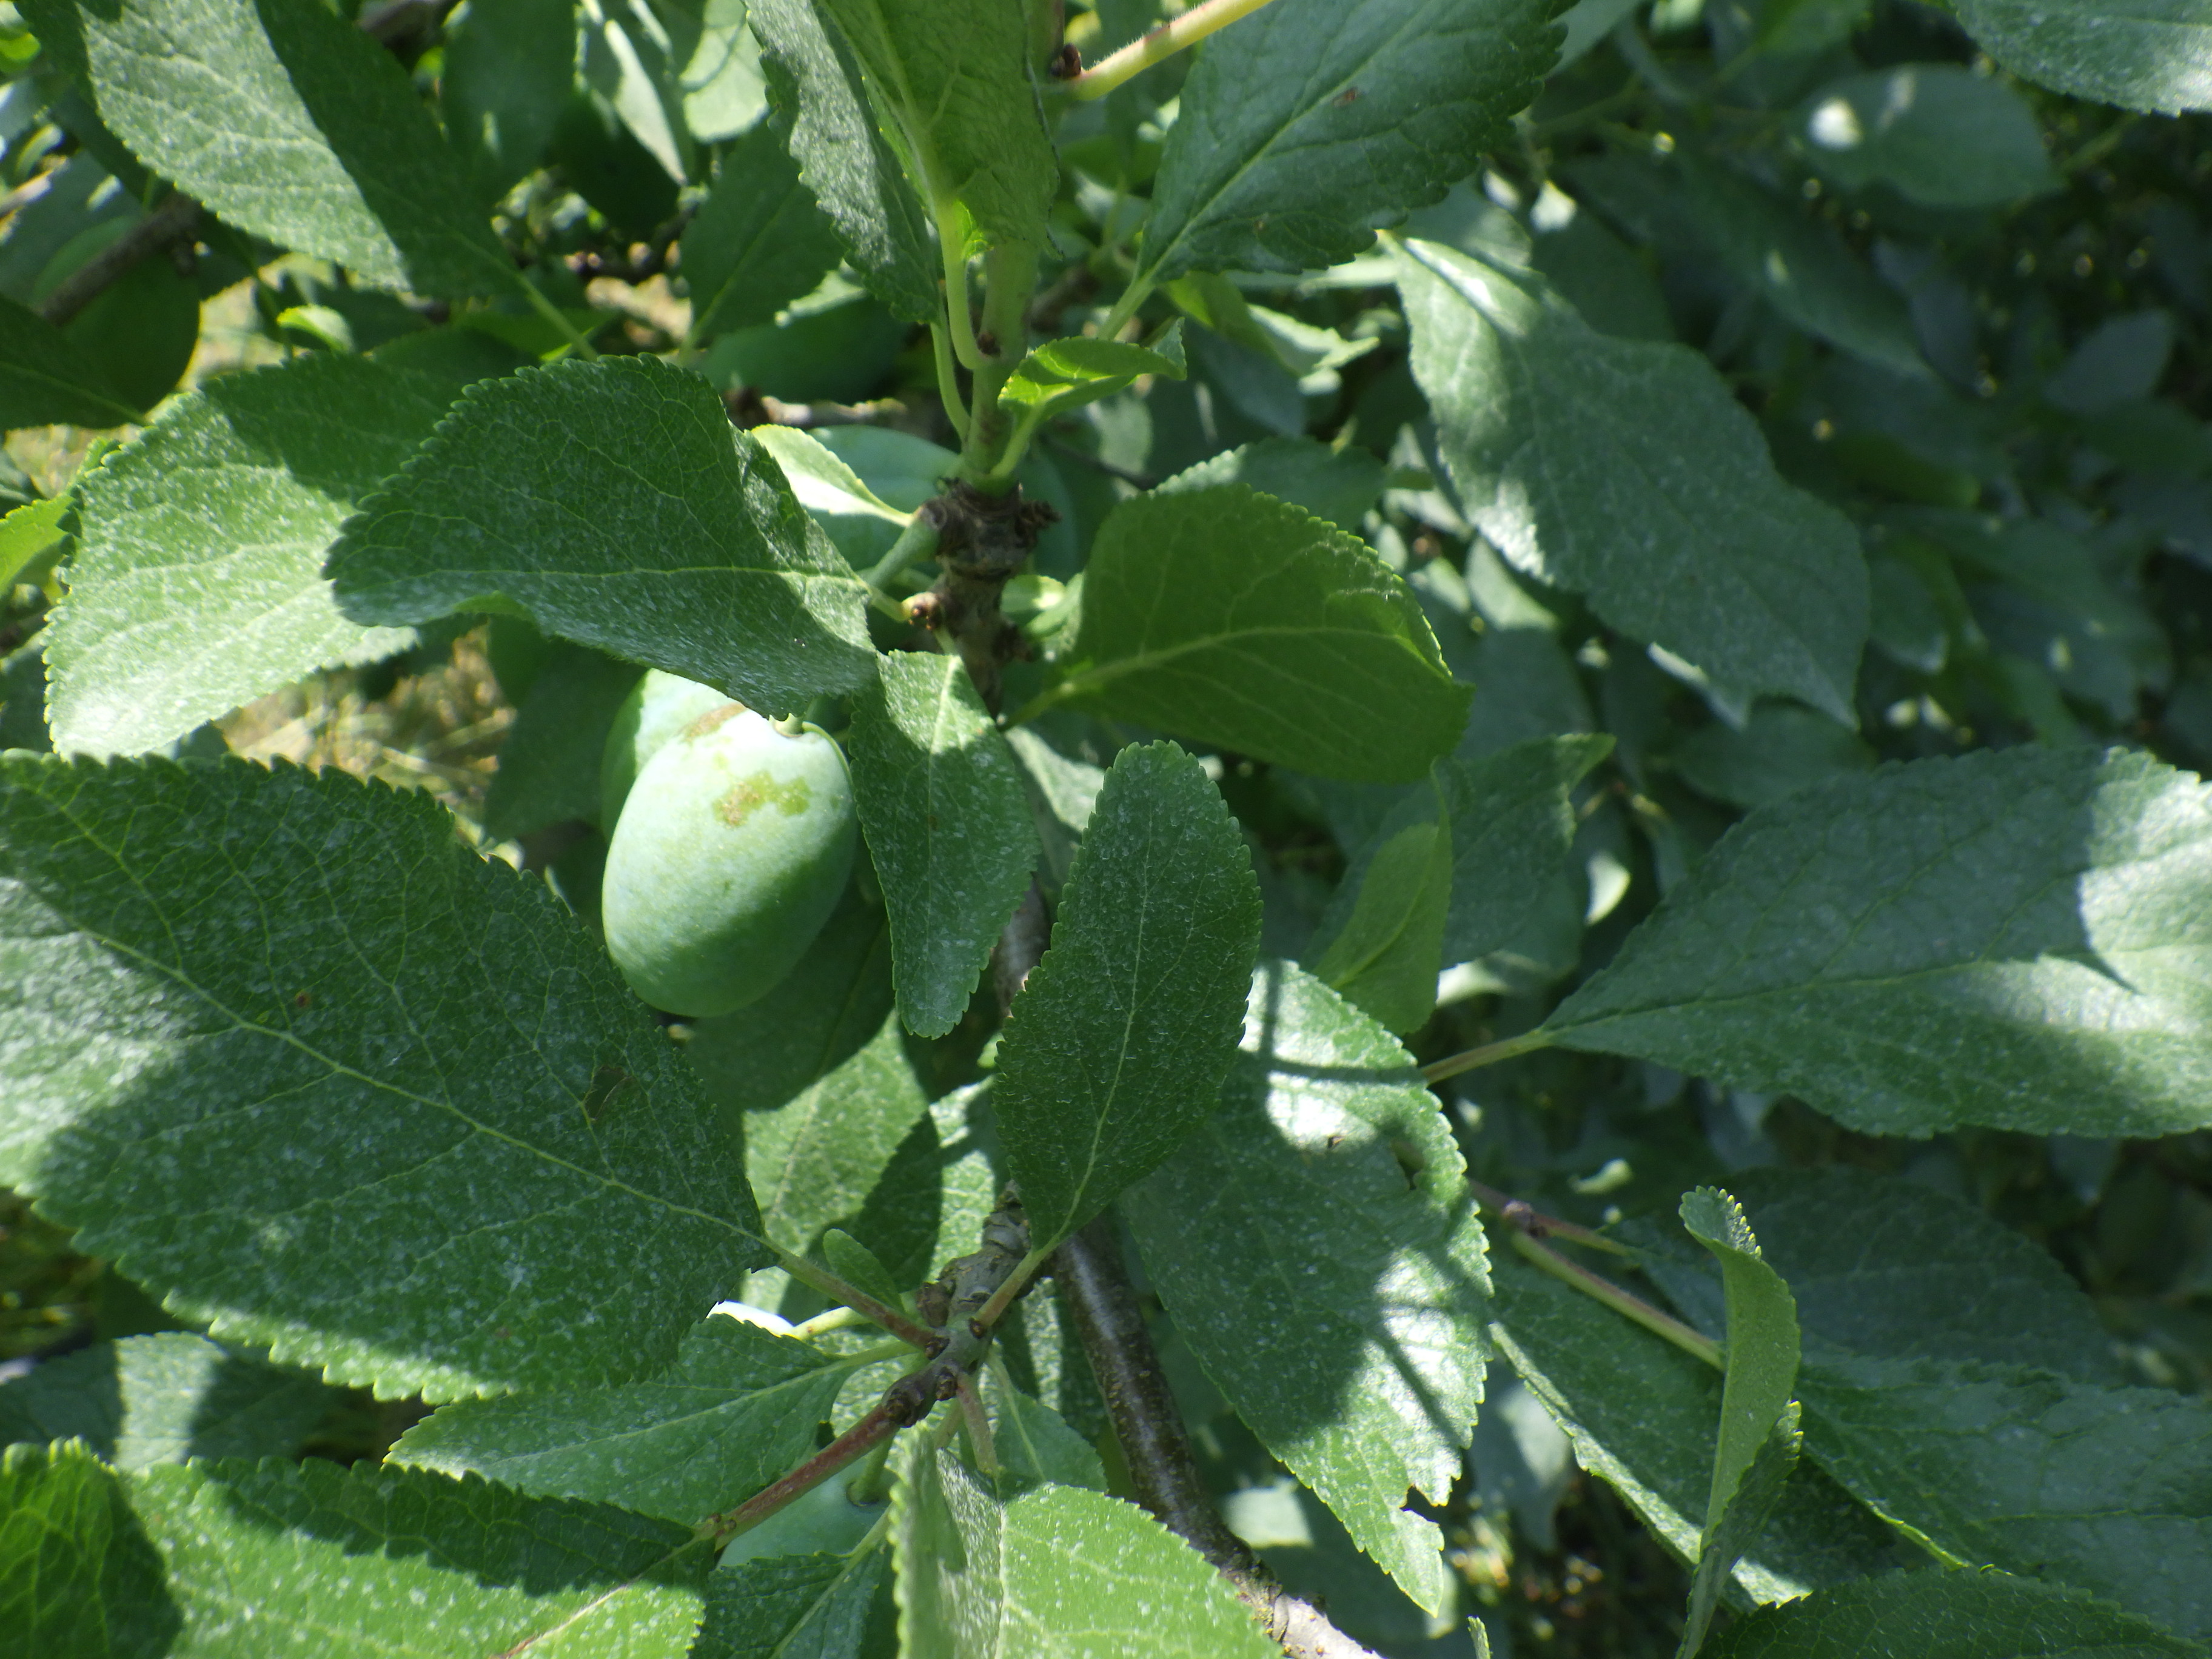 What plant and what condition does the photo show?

plum, phytophagous, sunburn
